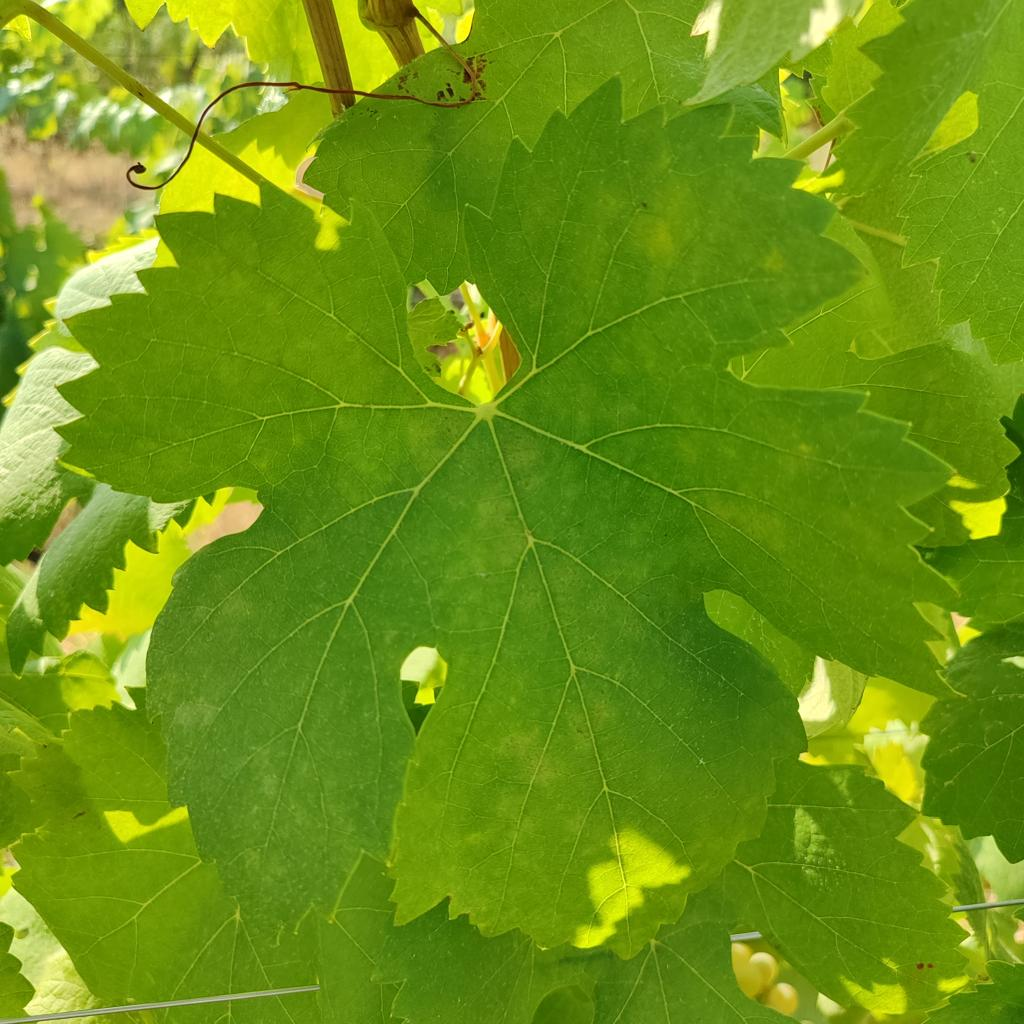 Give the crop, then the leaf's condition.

grapevine, powdery mildew
